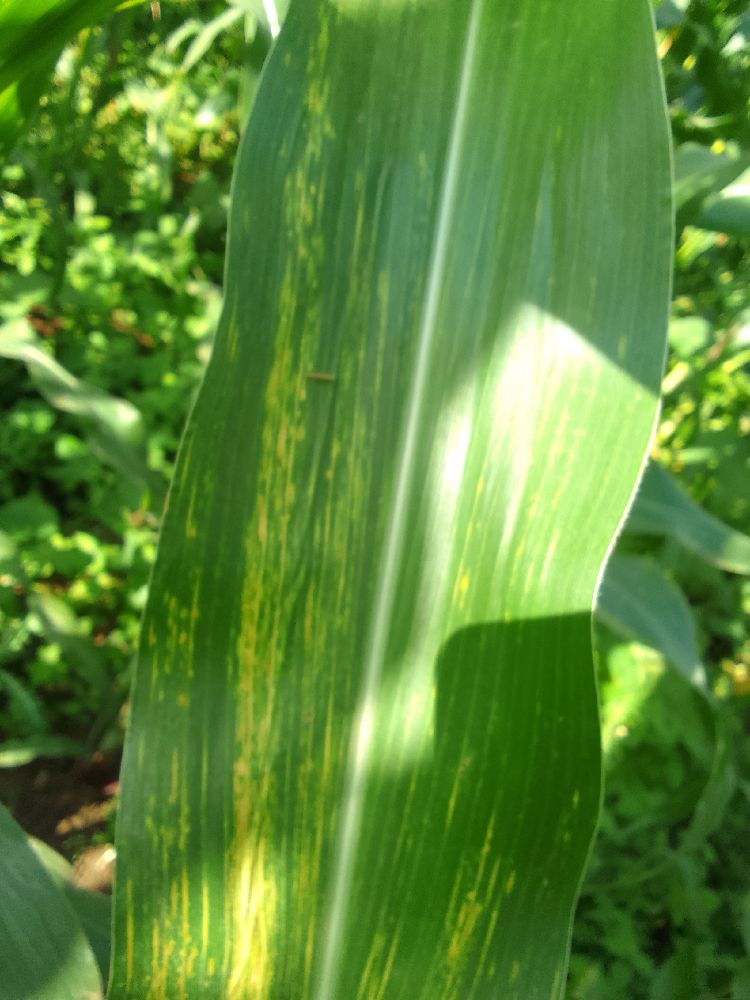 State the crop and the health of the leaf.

maize, maize lethal necrosis
